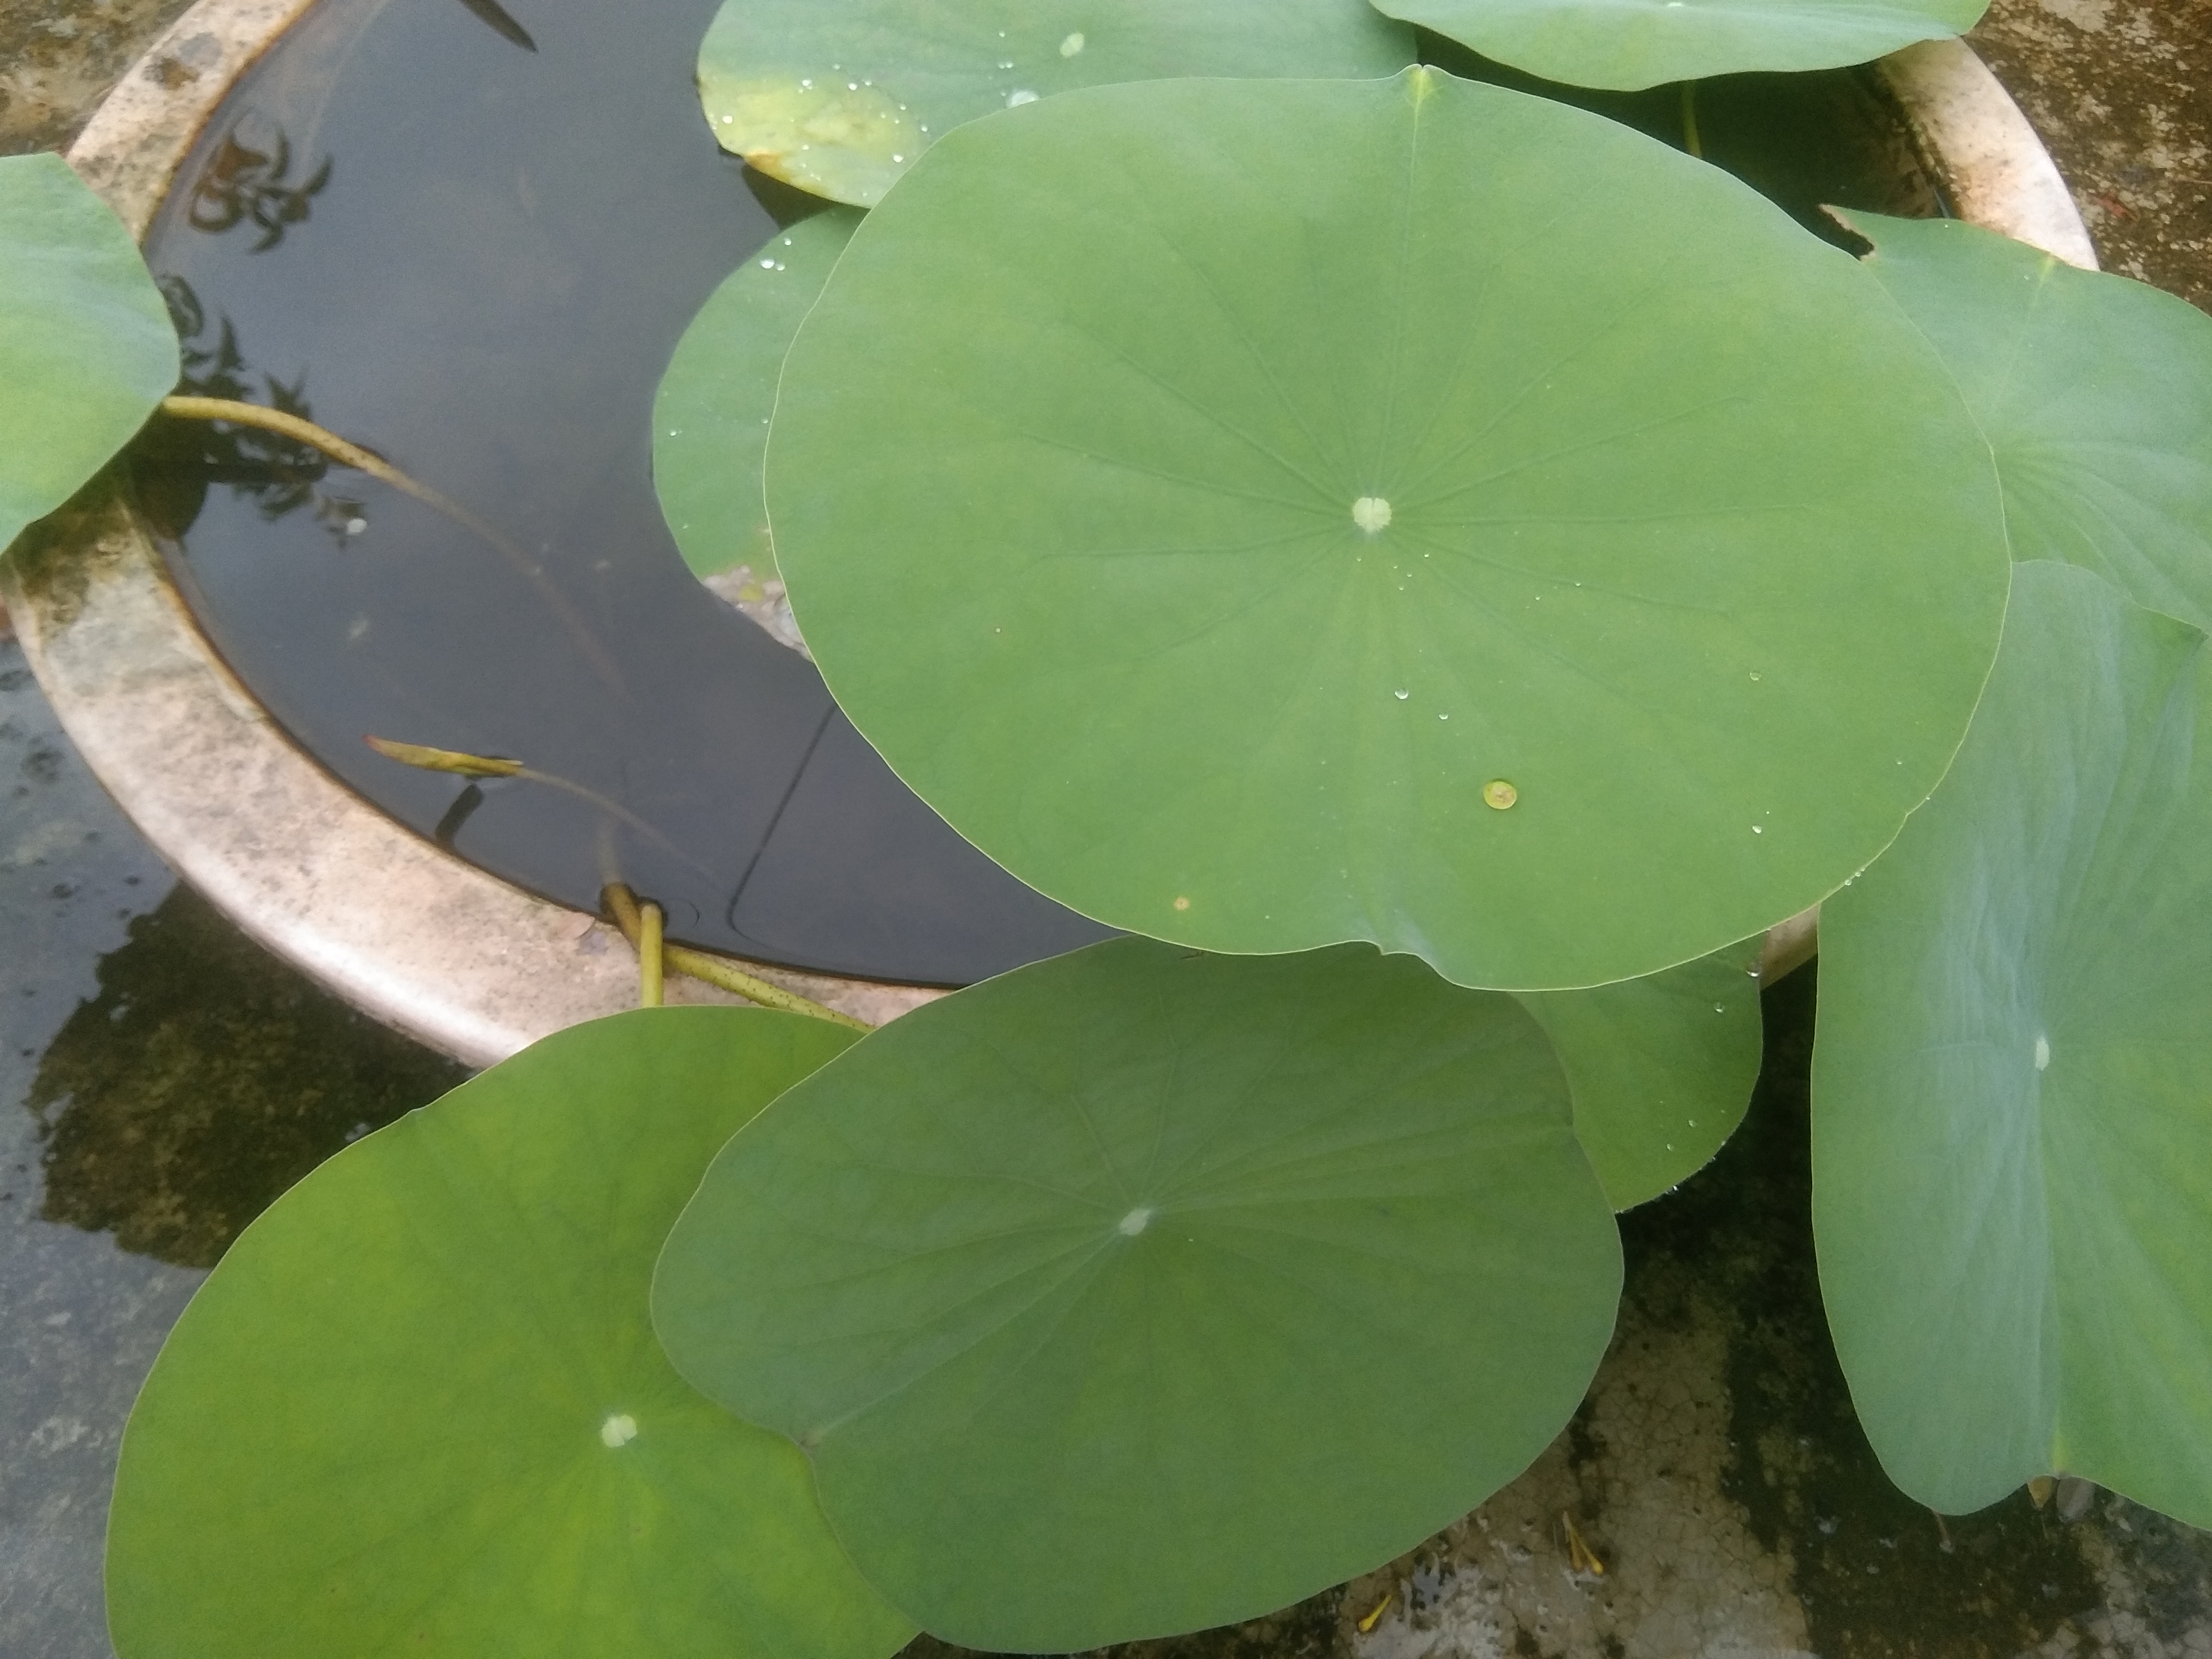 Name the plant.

lotus
